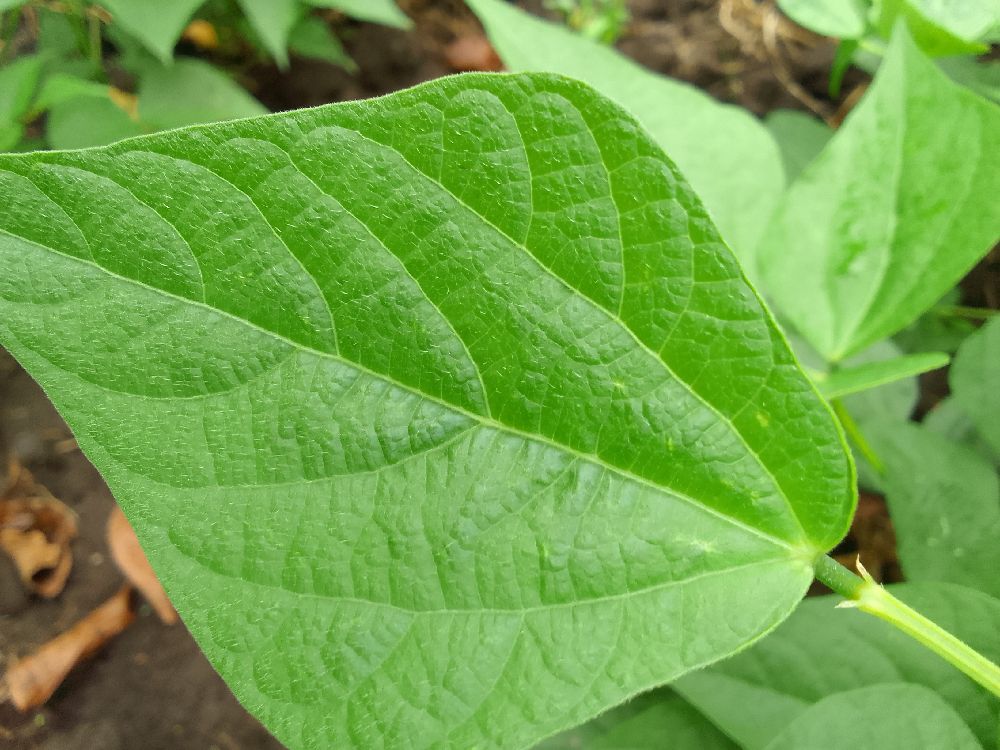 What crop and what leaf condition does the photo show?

common bean, healthy
